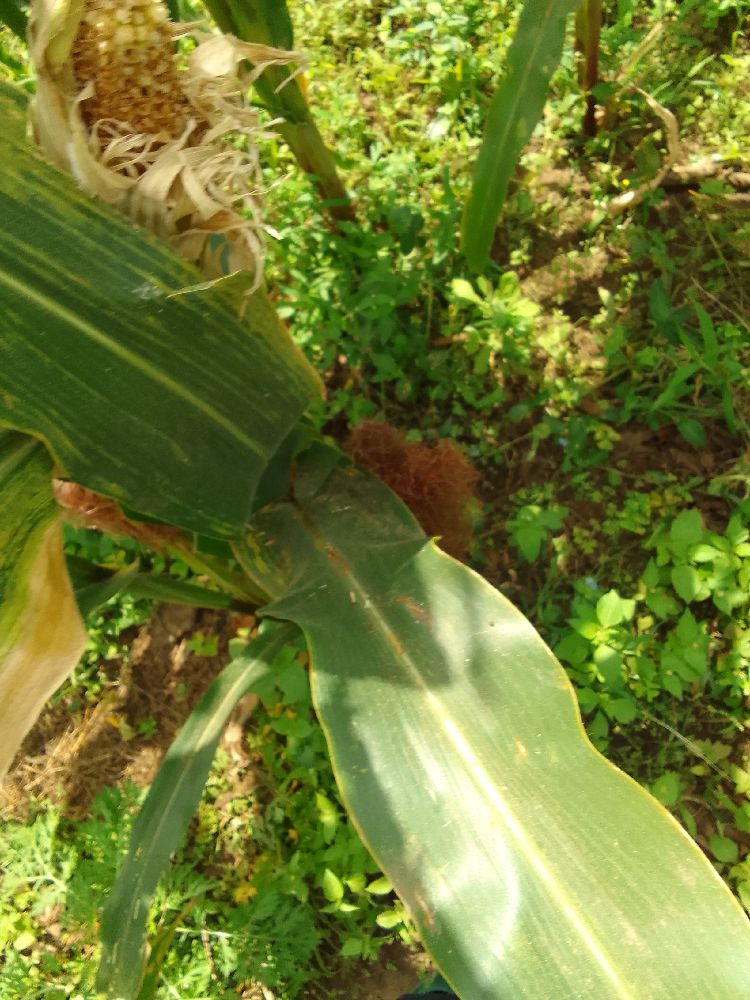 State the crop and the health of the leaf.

maize, maize lethal necrosis
